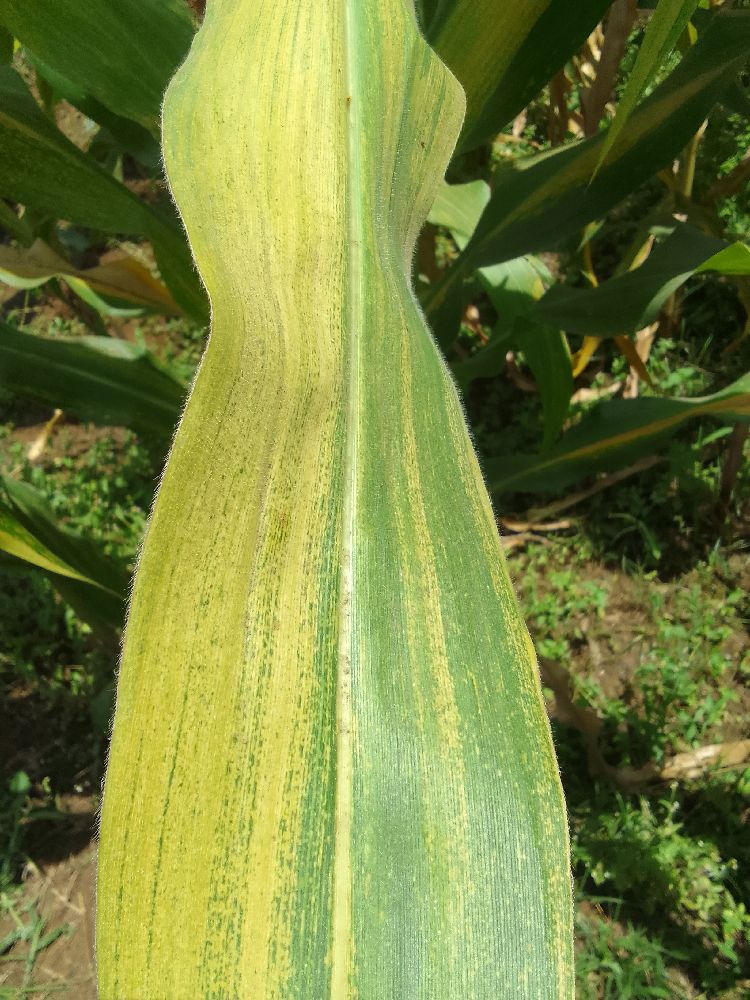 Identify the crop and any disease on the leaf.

maize, maize lethal necrosis
